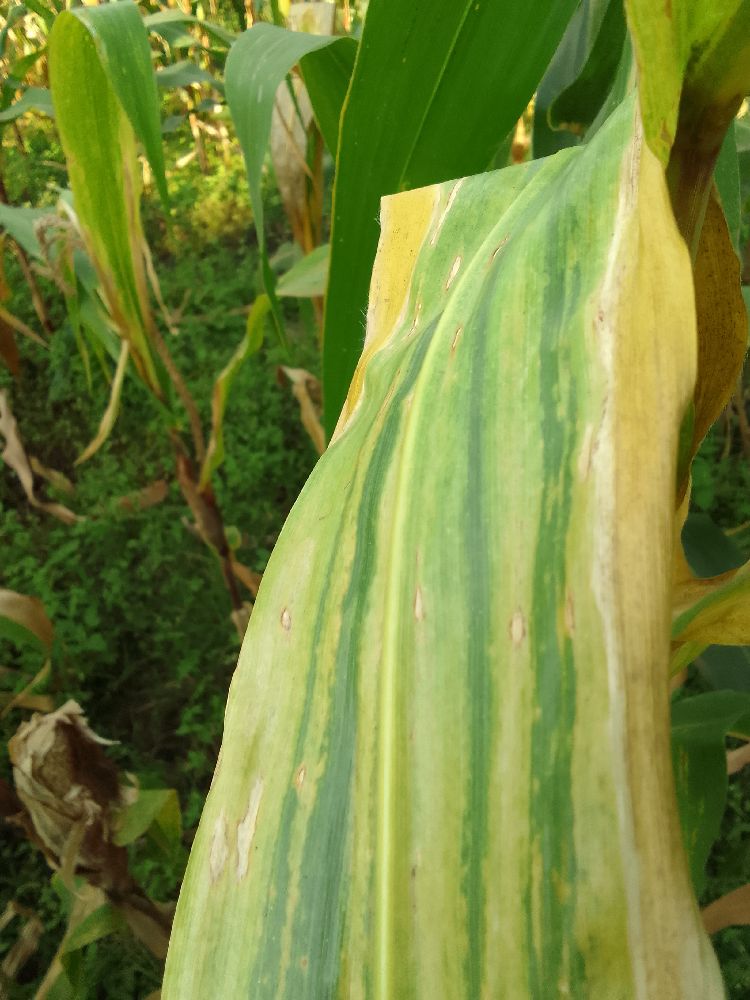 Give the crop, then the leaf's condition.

maize, maize lethal necrosis
